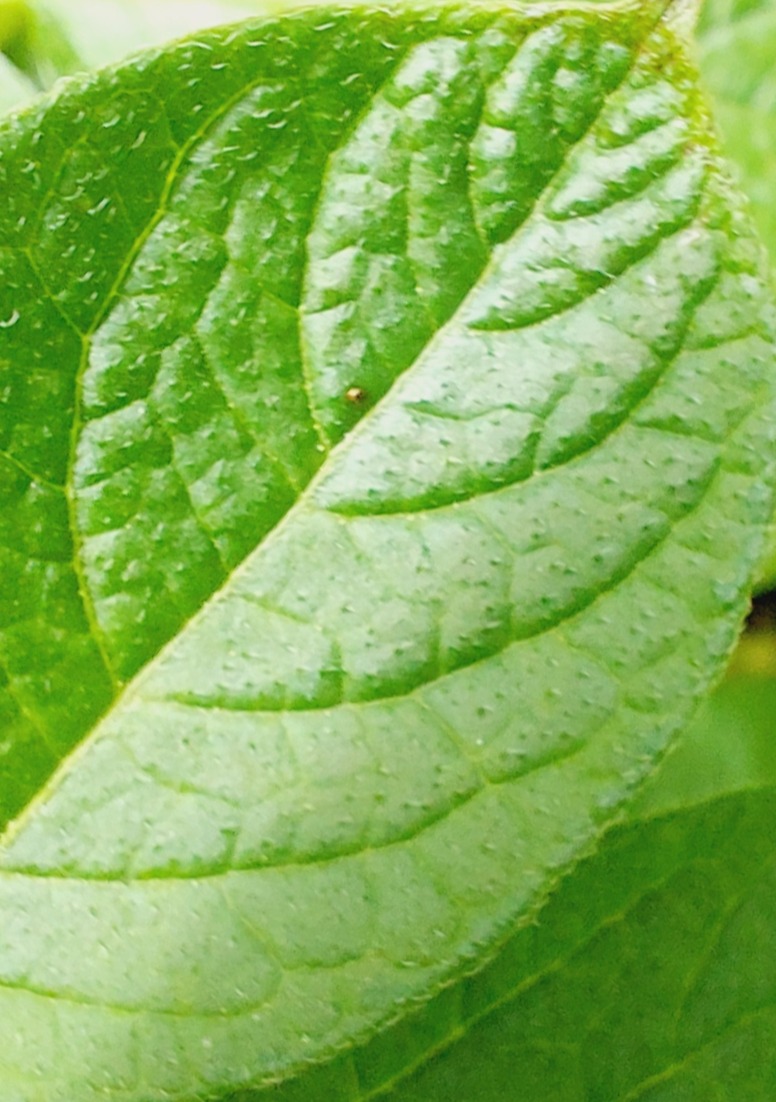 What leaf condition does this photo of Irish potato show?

healthy
